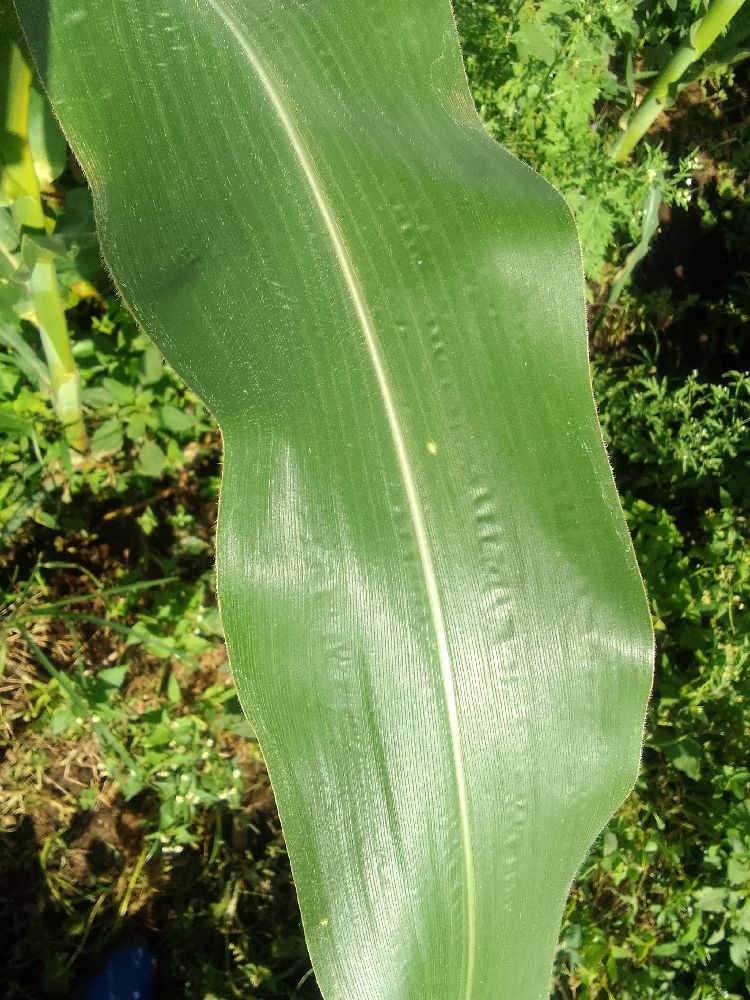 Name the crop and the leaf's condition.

maize, healthy
